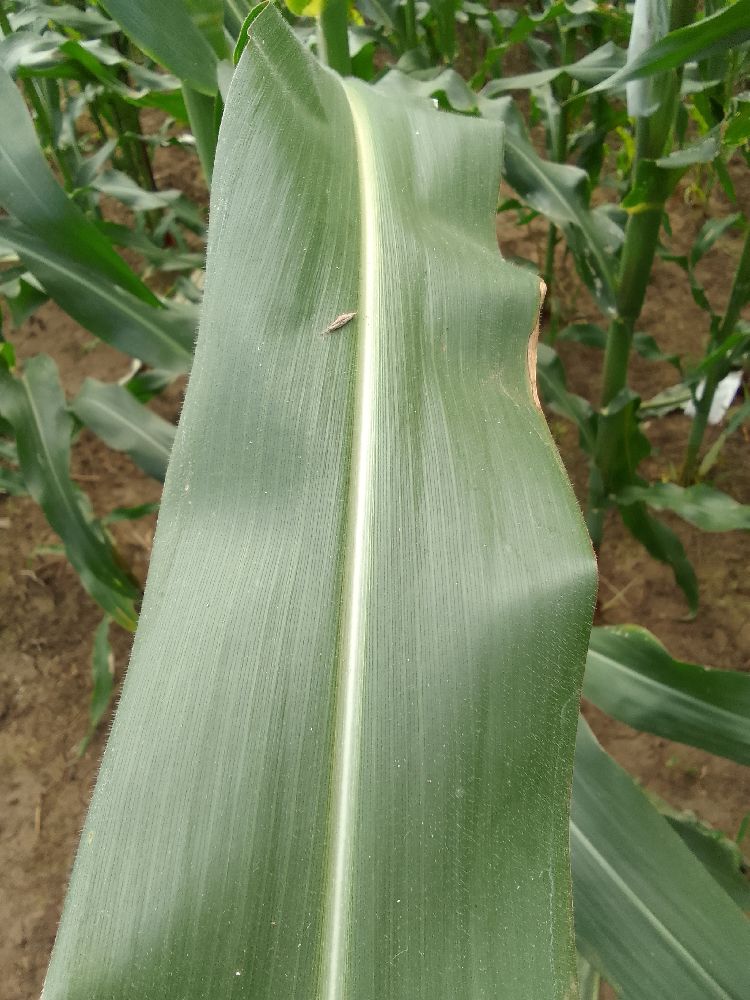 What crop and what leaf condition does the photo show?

maize, healthy
